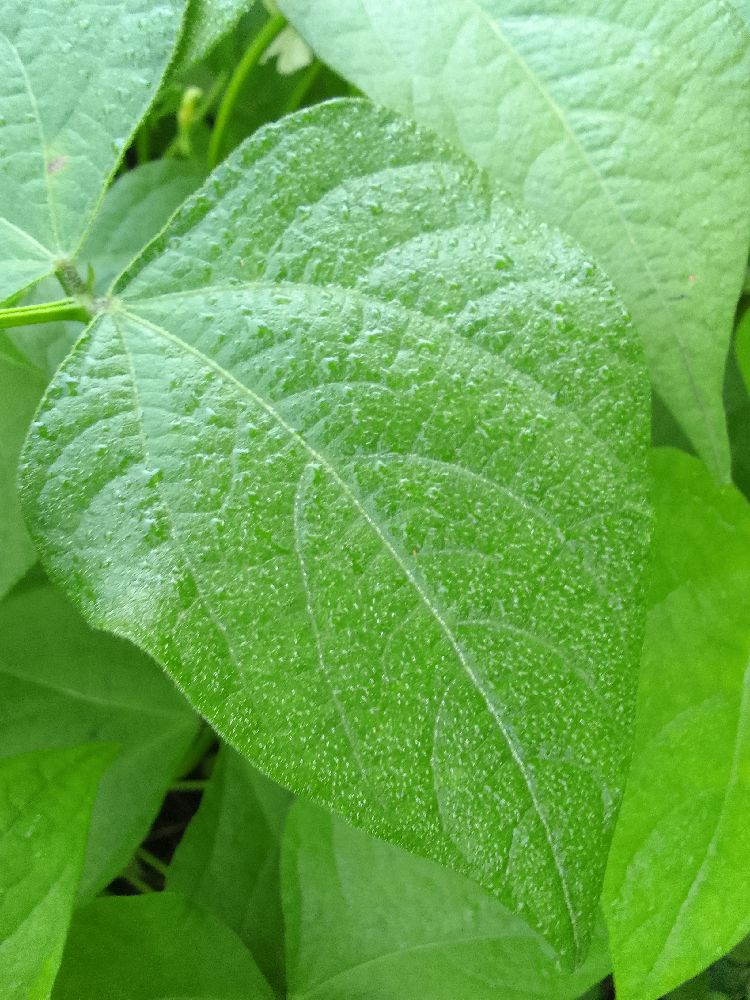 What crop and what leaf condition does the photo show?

common bean, healthy
